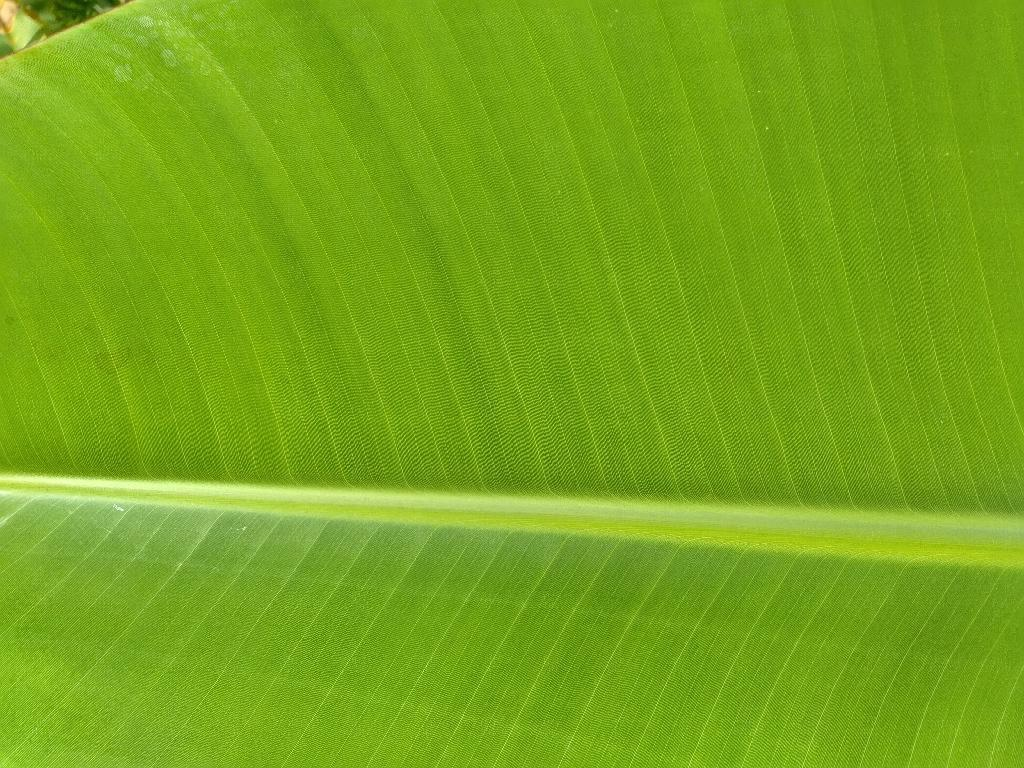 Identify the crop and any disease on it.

banana, healthy
